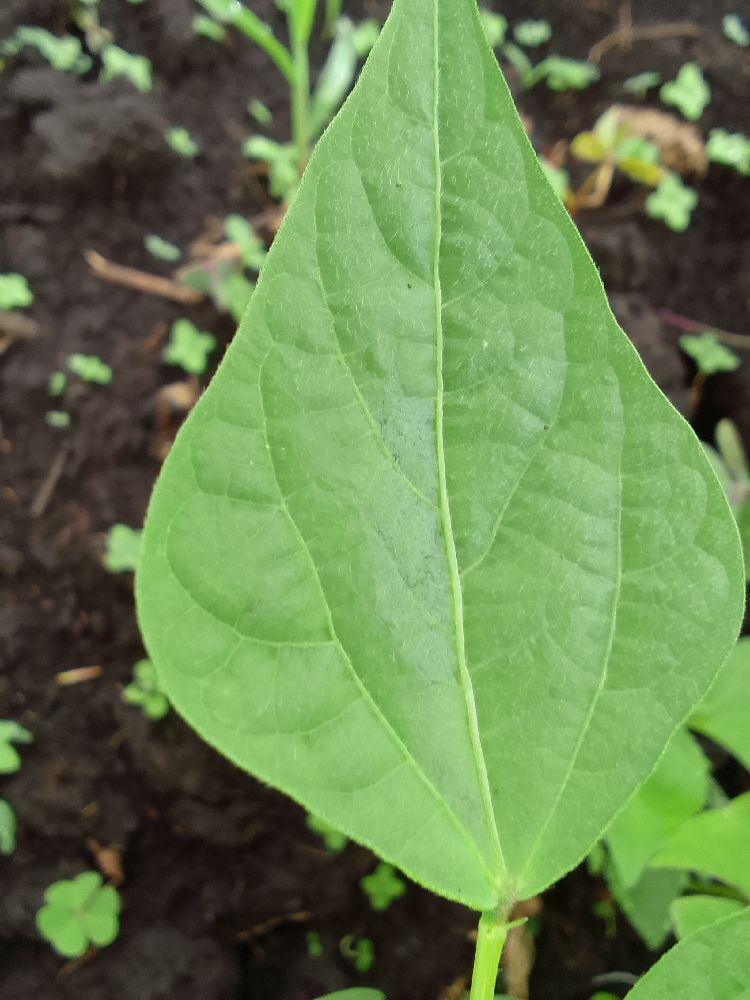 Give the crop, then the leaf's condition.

common bean, healthy
